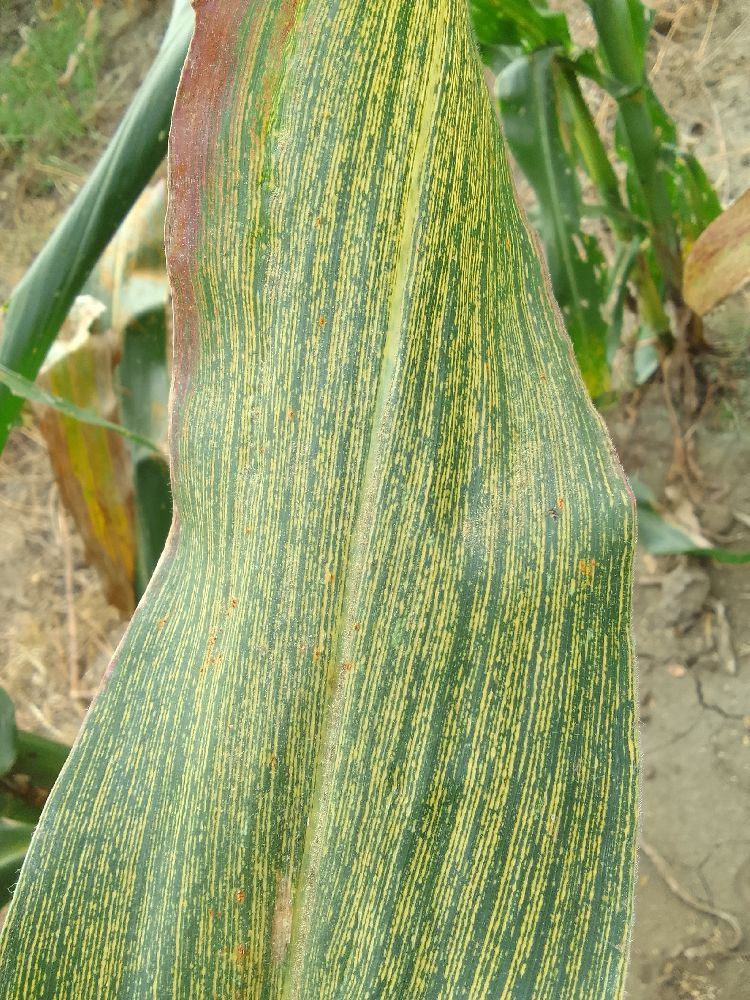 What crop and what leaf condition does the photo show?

maize, maize streak virus
